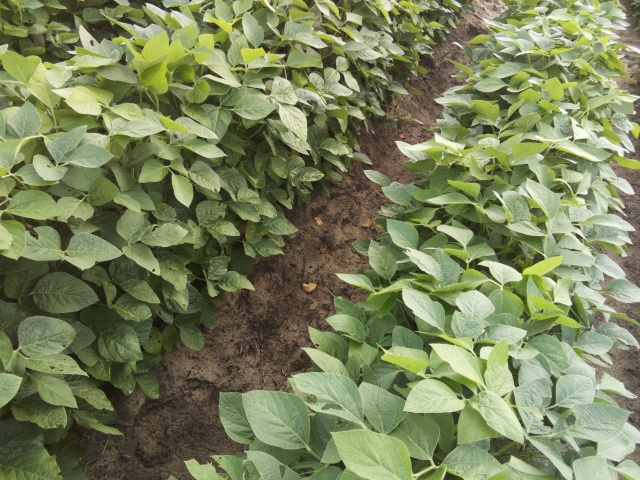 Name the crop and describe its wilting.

soybean, leaves with no wilting
